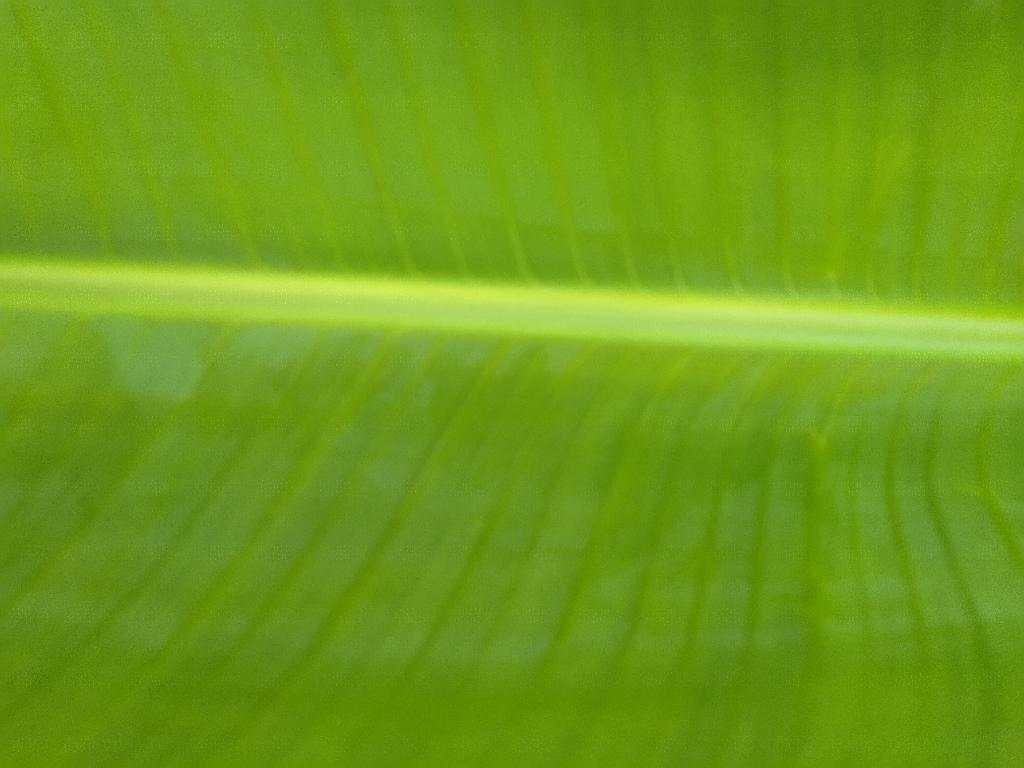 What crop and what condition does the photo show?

banana, healthy
